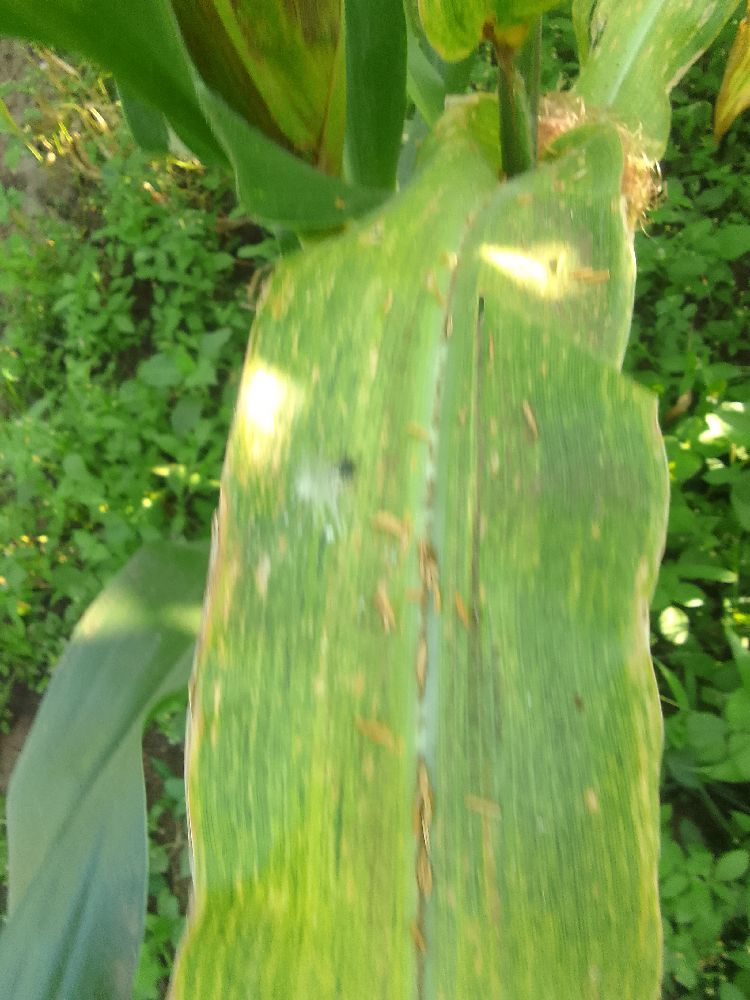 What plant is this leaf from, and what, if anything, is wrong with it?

maize, maize lethal necrosis
